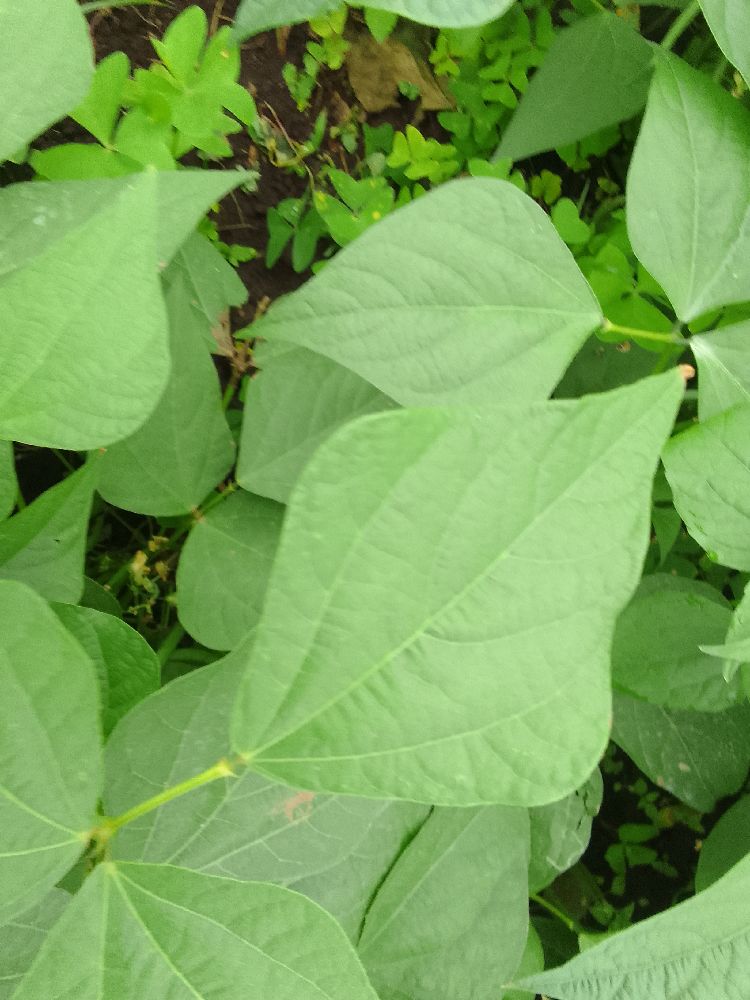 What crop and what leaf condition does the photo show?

common bean, healthy
